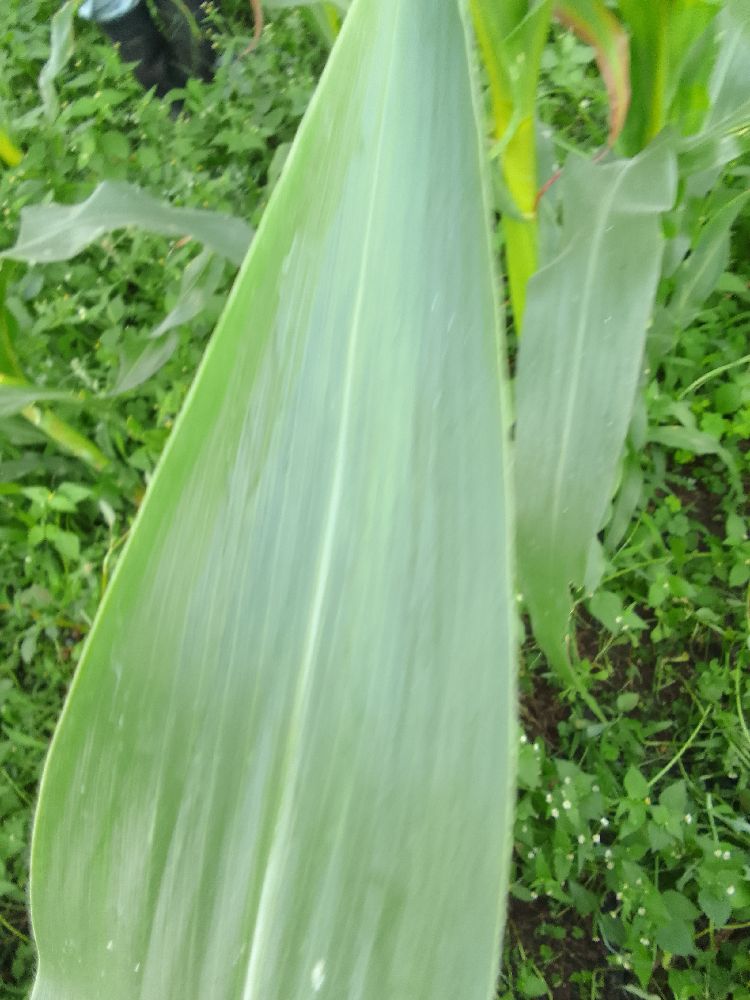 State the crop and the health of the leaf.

maize, healthy
